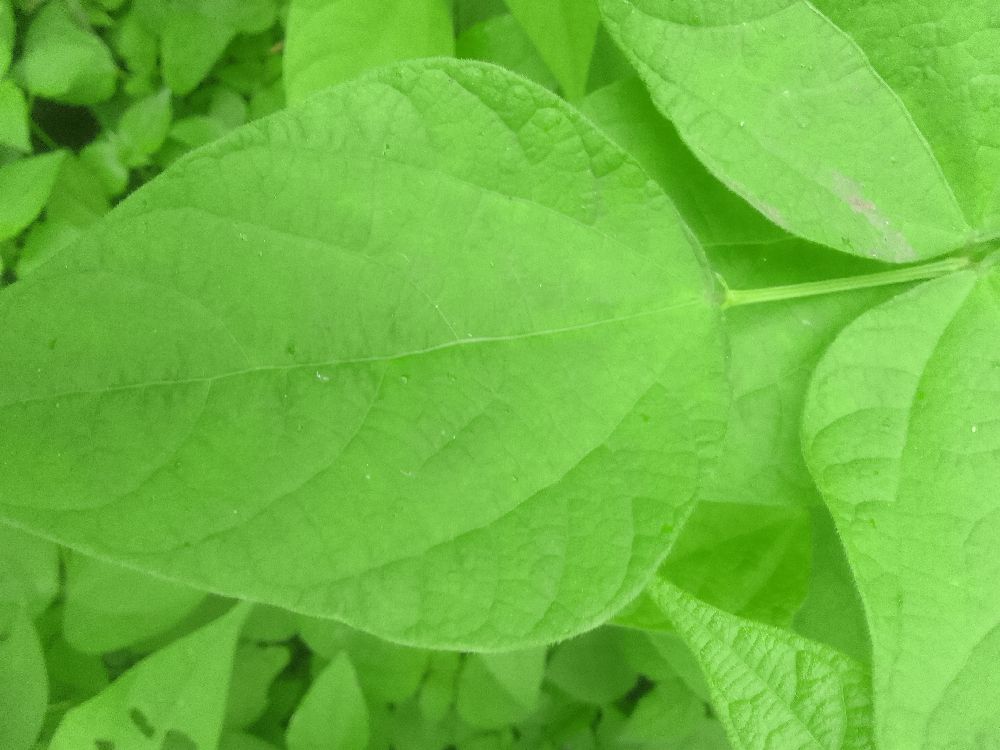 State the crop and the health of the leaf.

common bean, healthy
